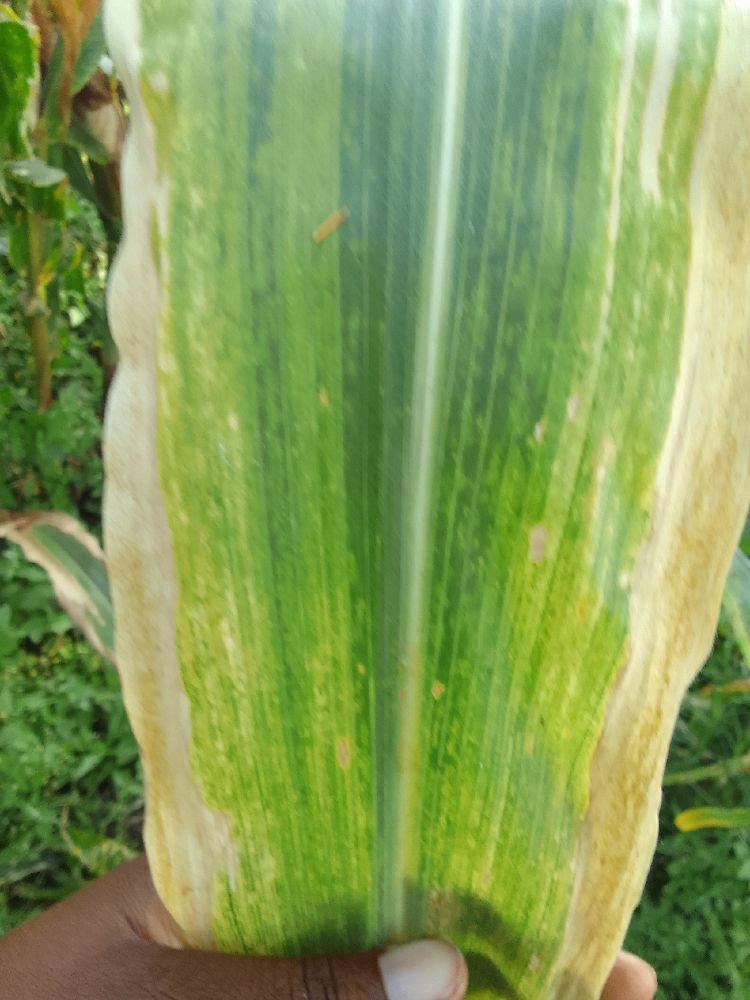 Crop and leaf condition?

maize, maize lethal necrosis
